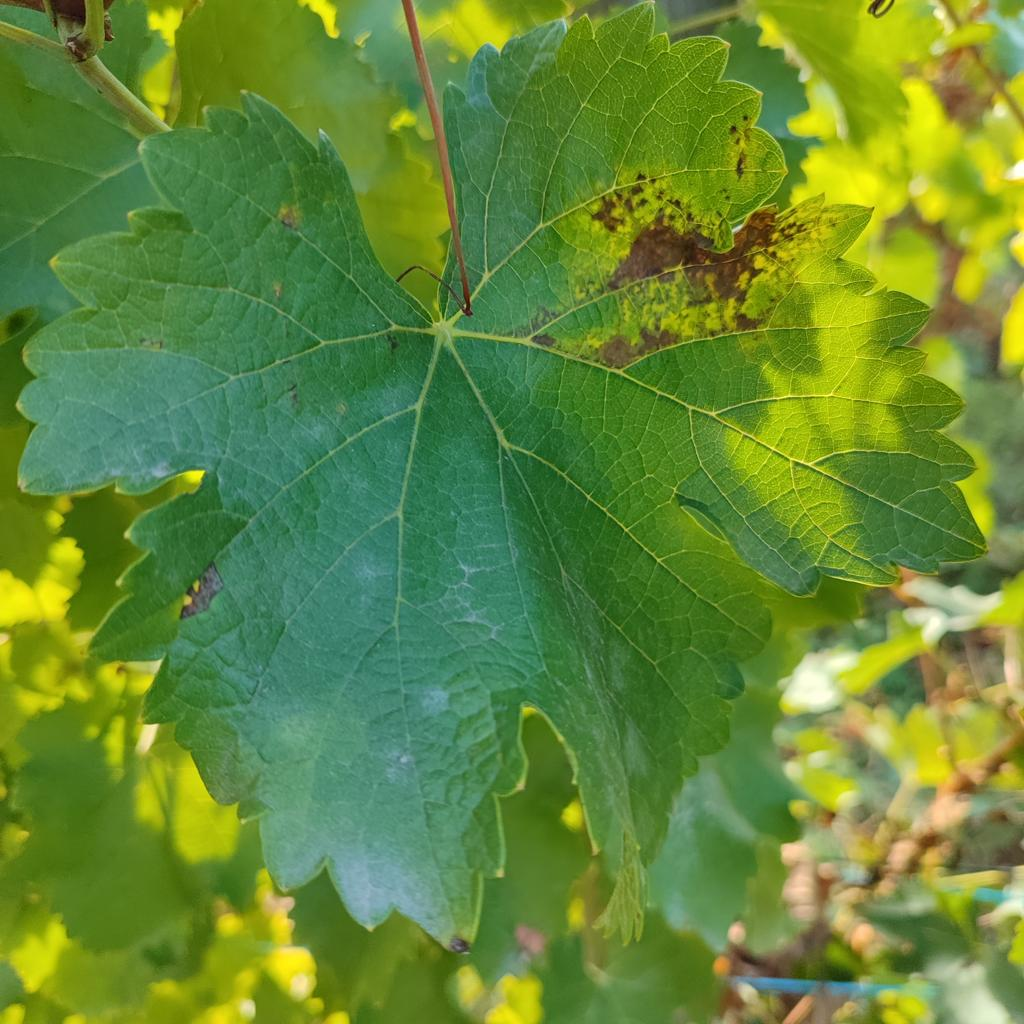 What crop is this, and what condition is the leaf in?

grapevine, powdery mildew
